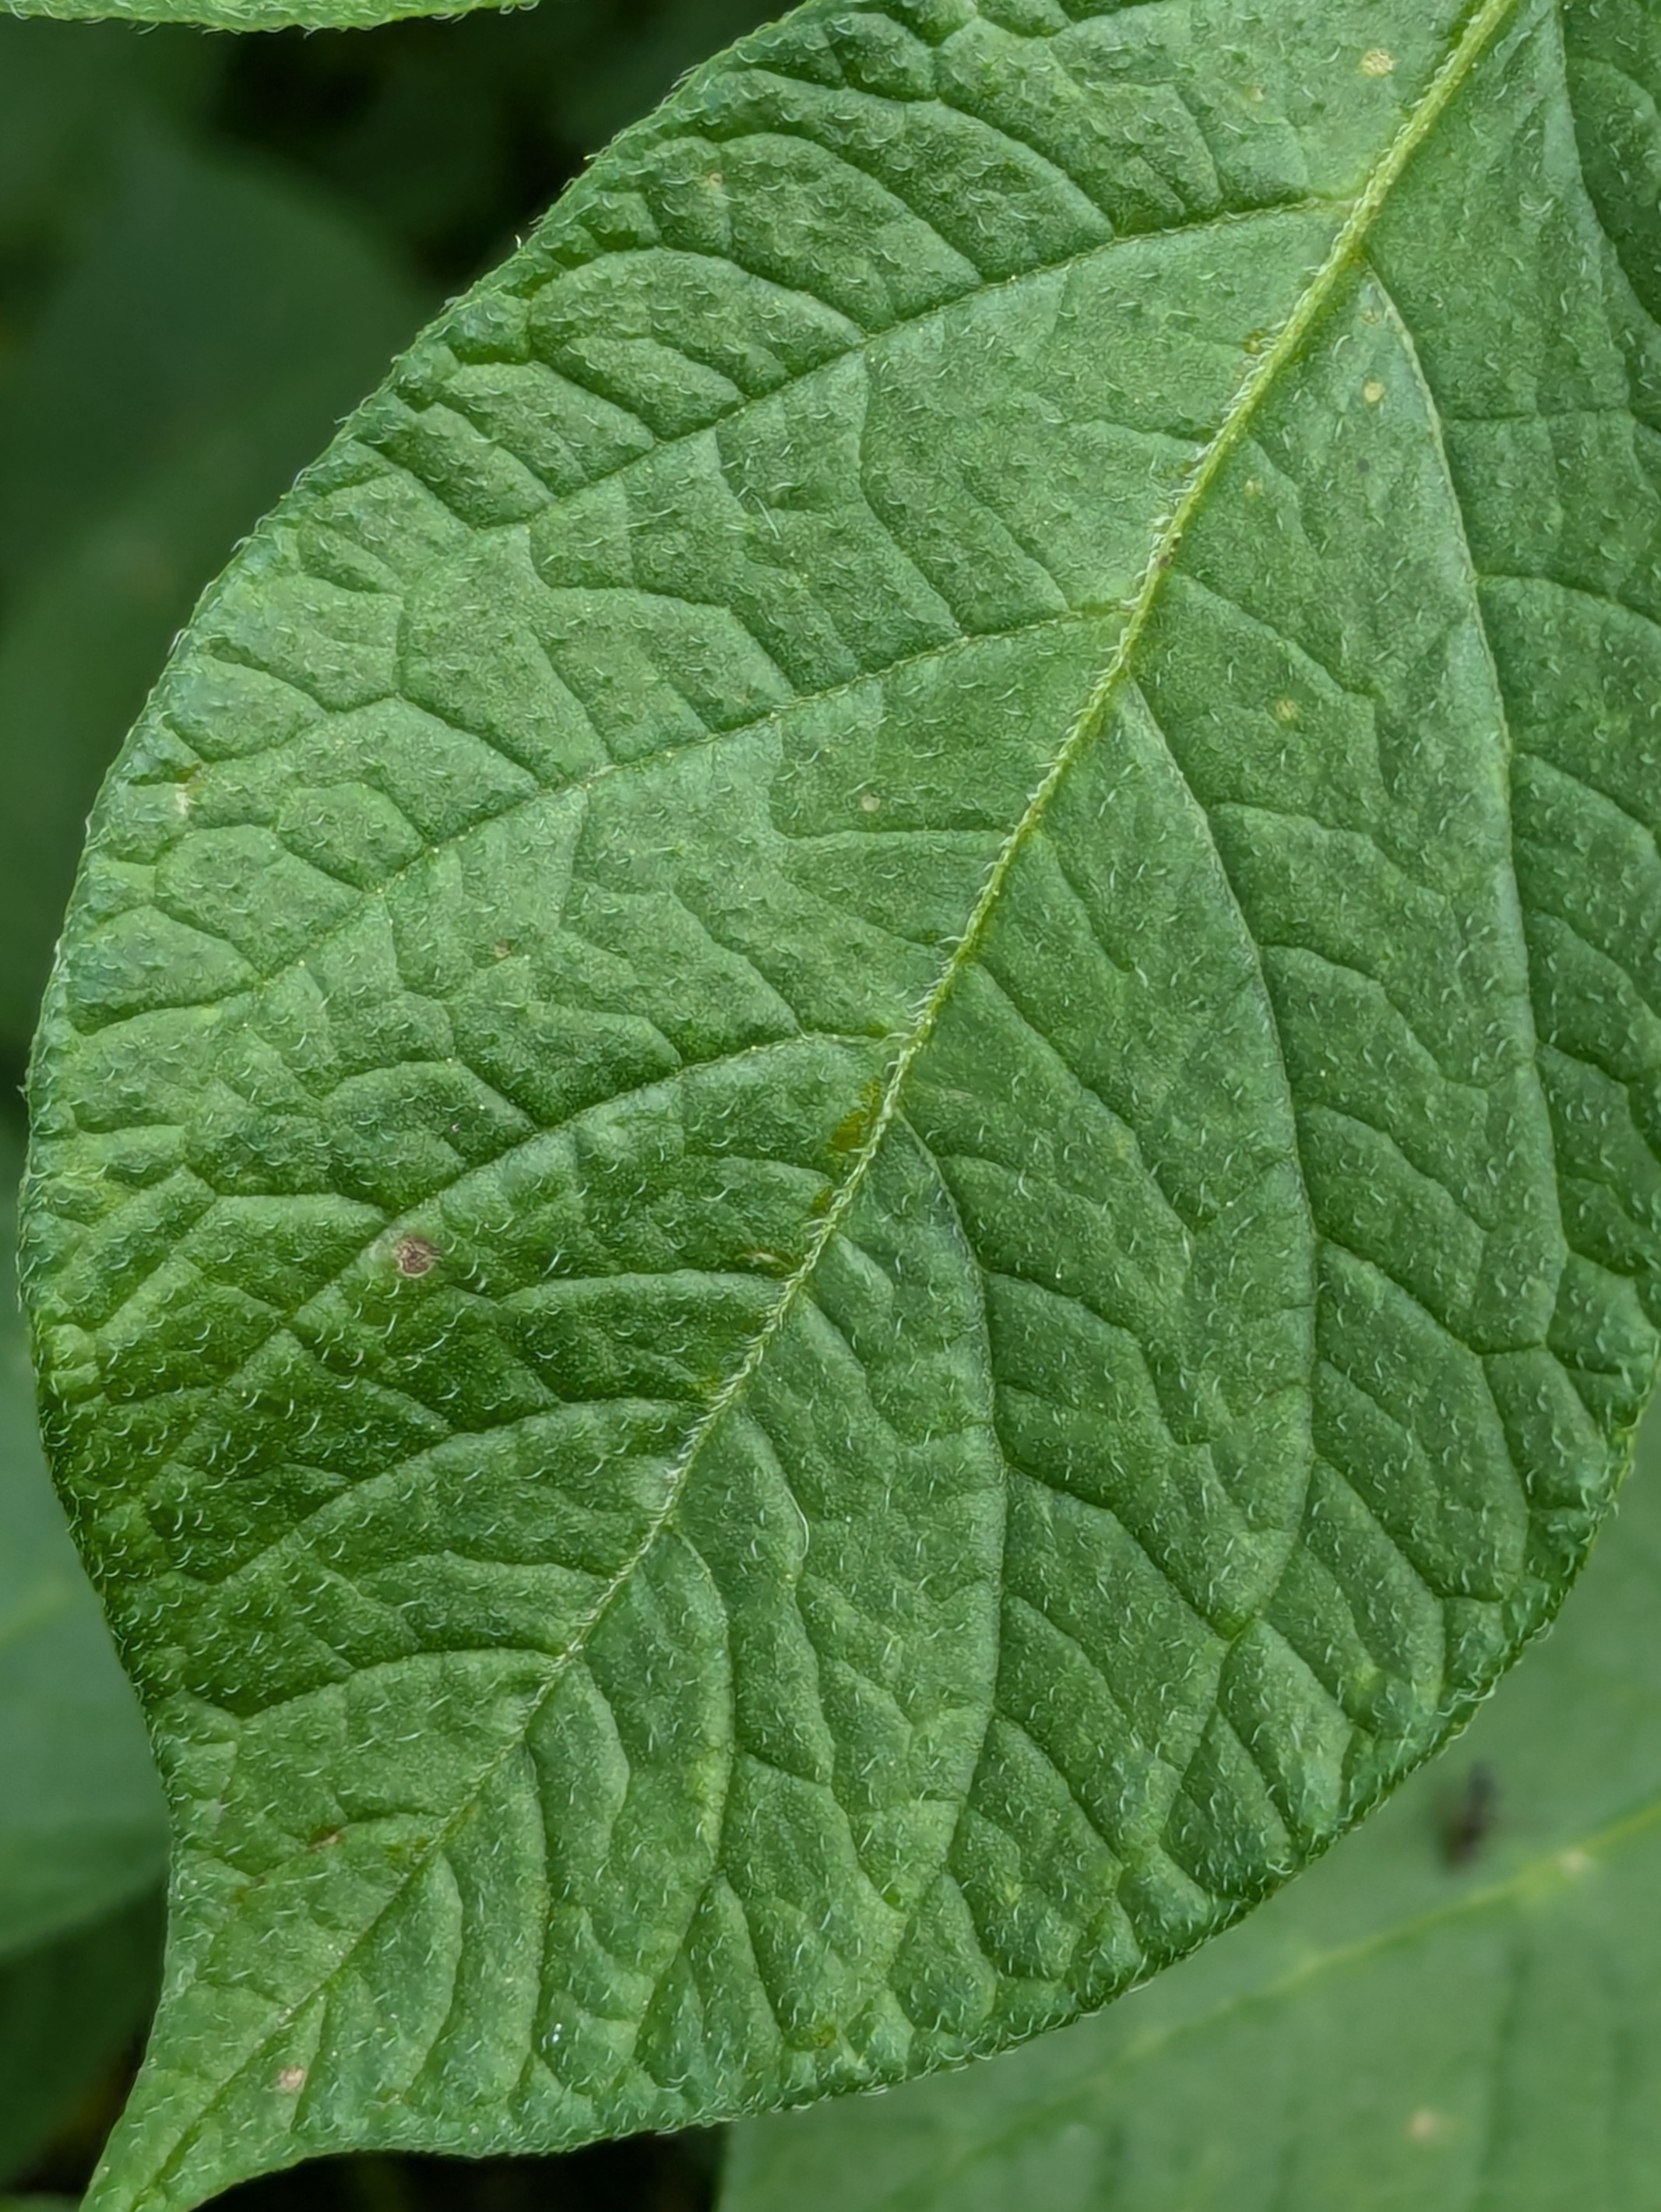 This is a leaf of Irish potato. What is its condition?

healthy
